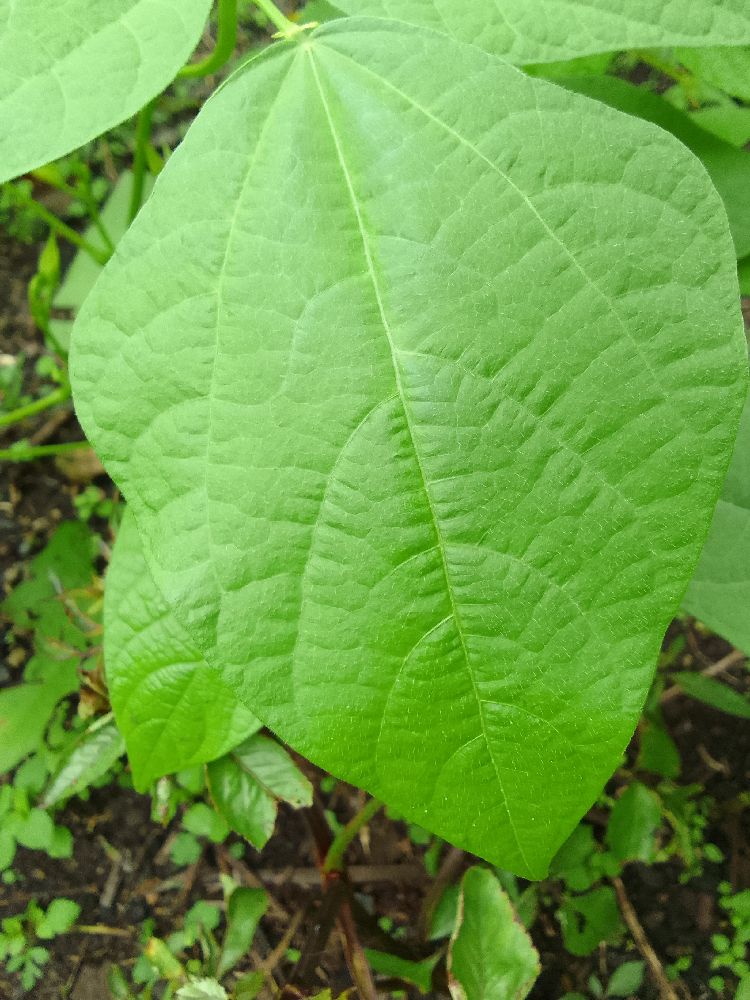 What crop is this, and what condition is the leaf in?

common bean, healthy
